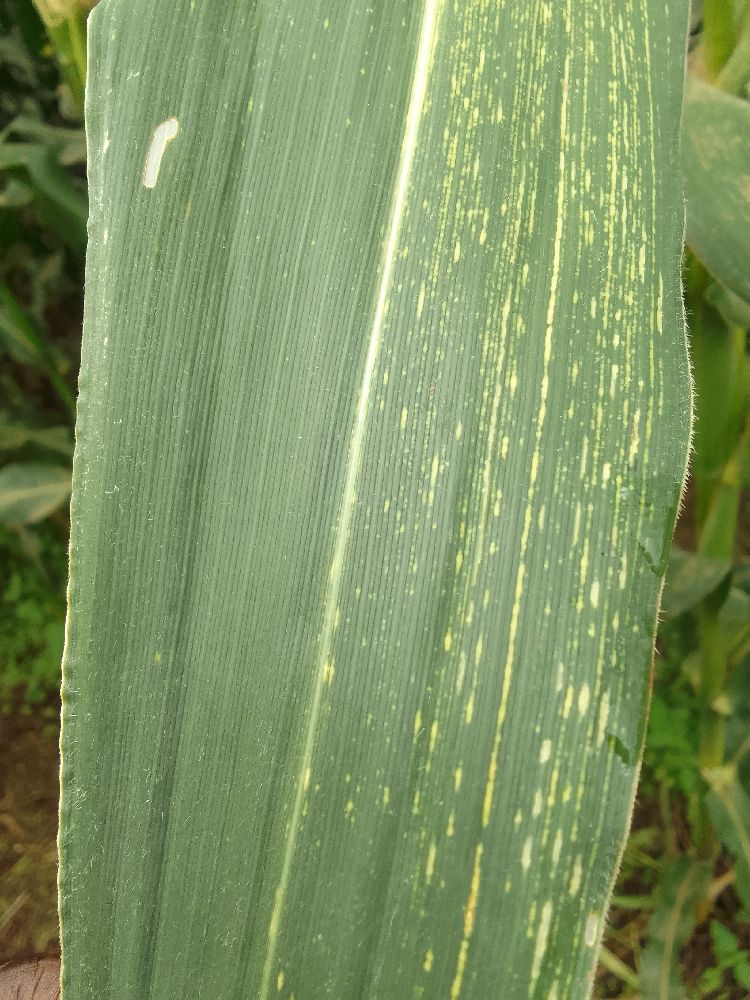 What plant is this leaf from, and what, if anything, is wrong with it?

maize, maize streak virus
